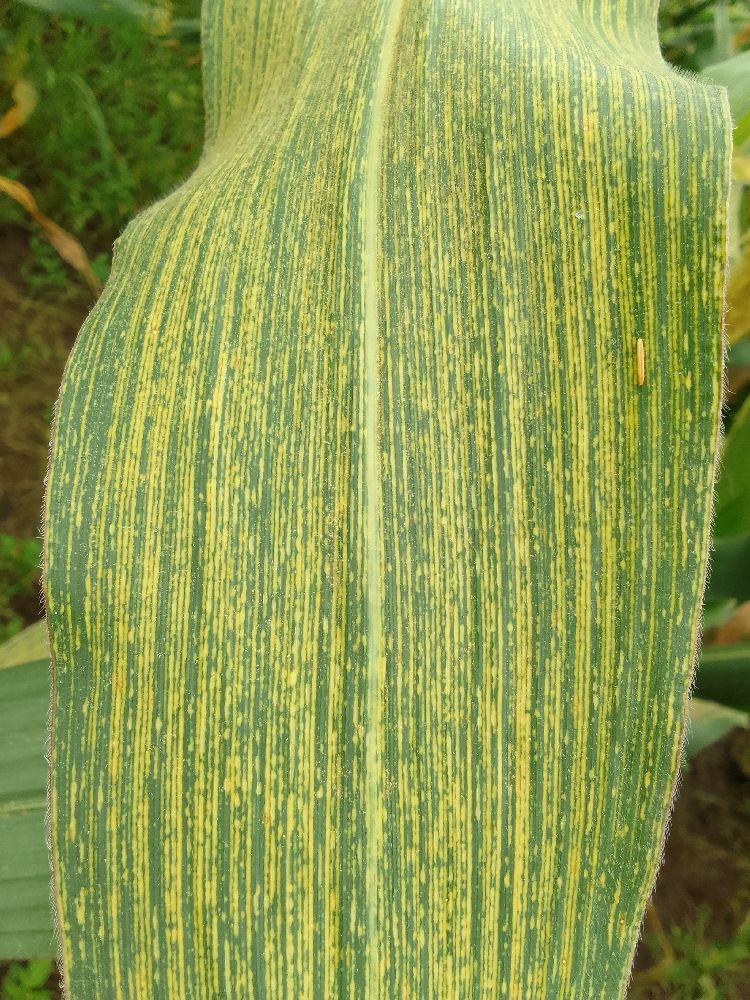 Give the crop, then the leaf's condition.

maize, maize streak virus
